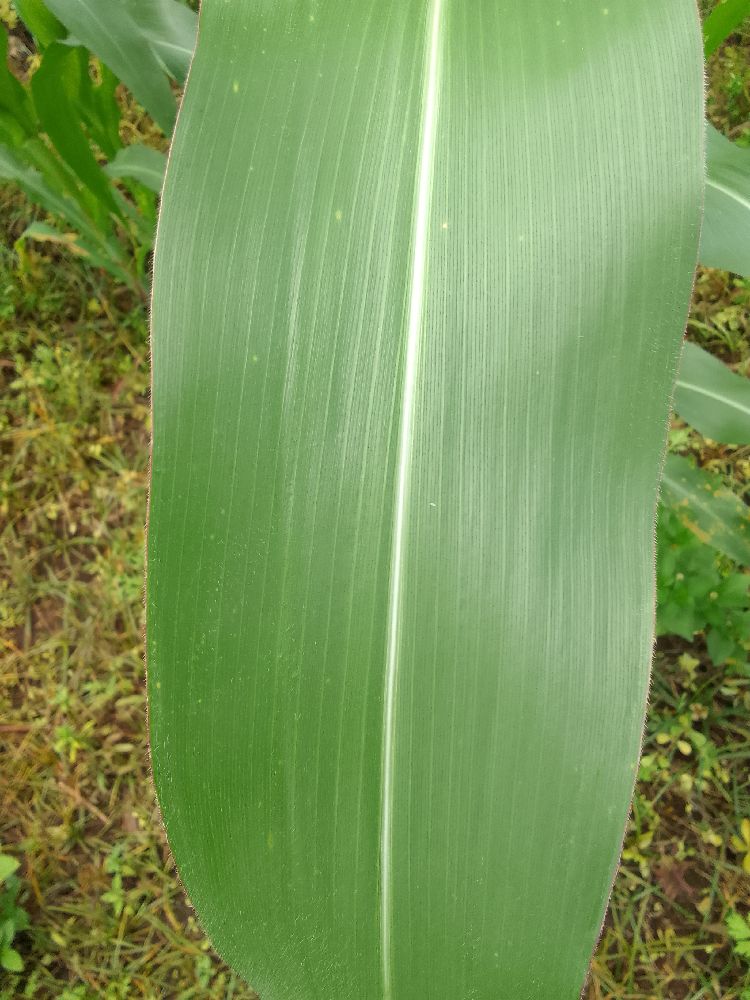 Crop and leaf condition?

maize, healthy
